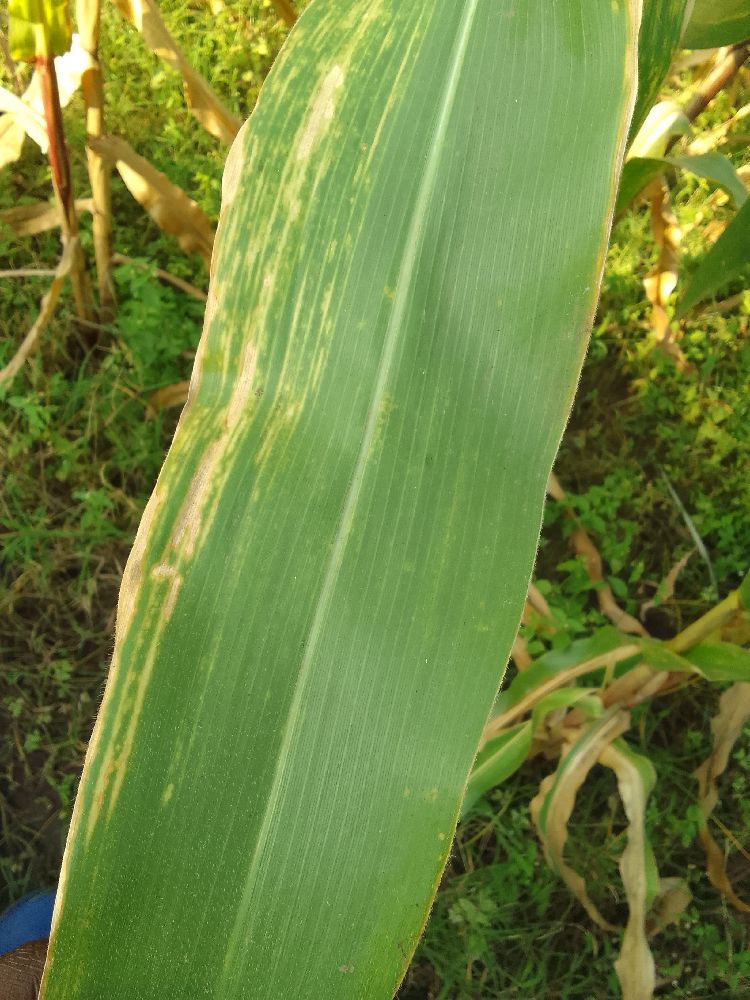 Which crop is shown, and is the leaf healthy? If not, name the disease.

maize, maize lethal necrosis
